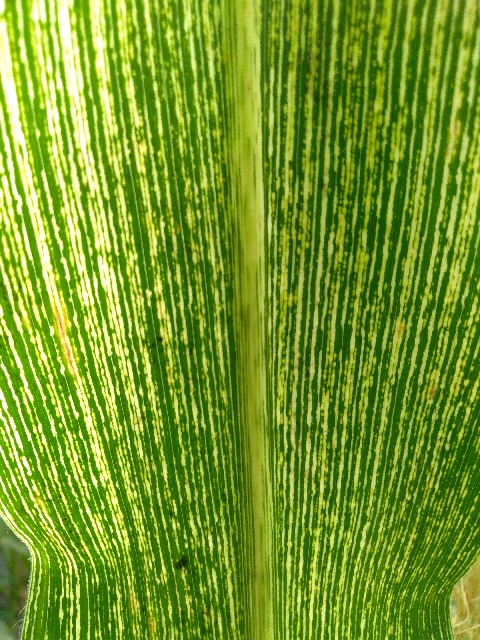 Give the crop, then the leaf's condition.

maize, maize streak virus
